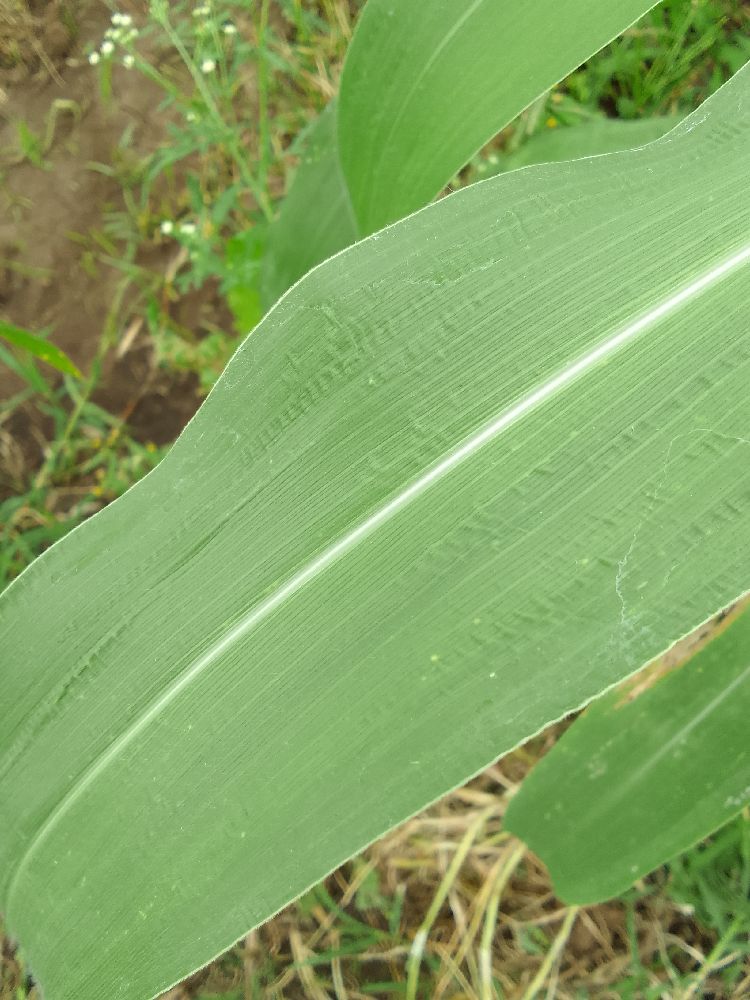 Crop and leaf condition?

maize, healthy
